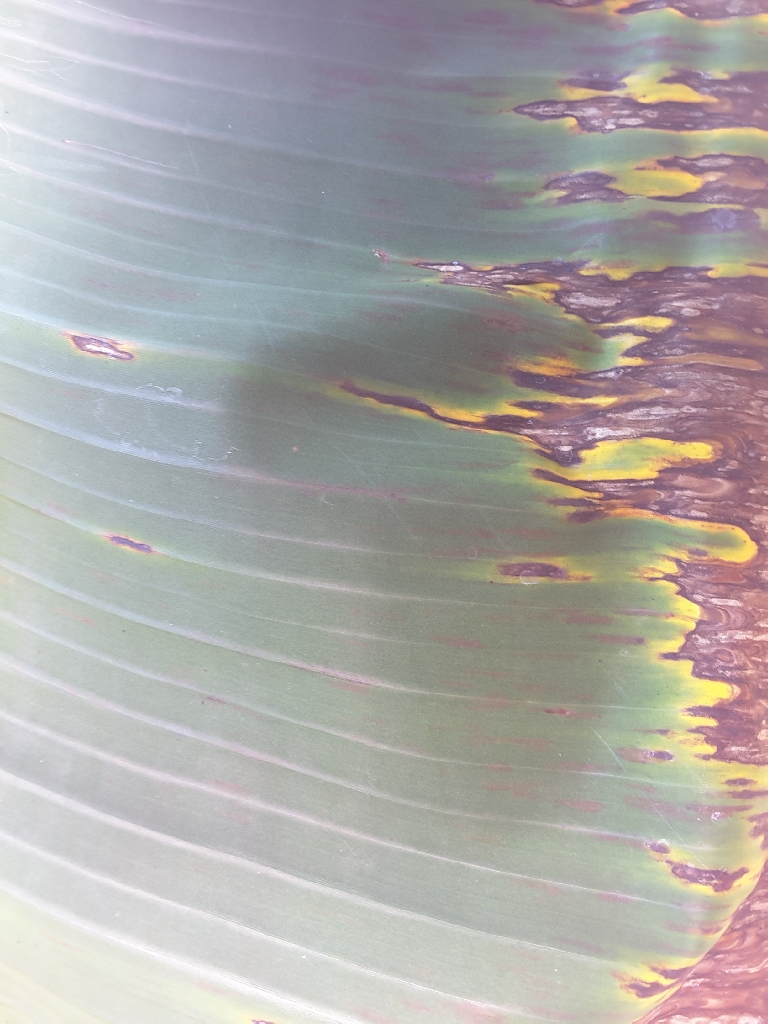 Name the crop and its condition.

banana, black sigatoka
